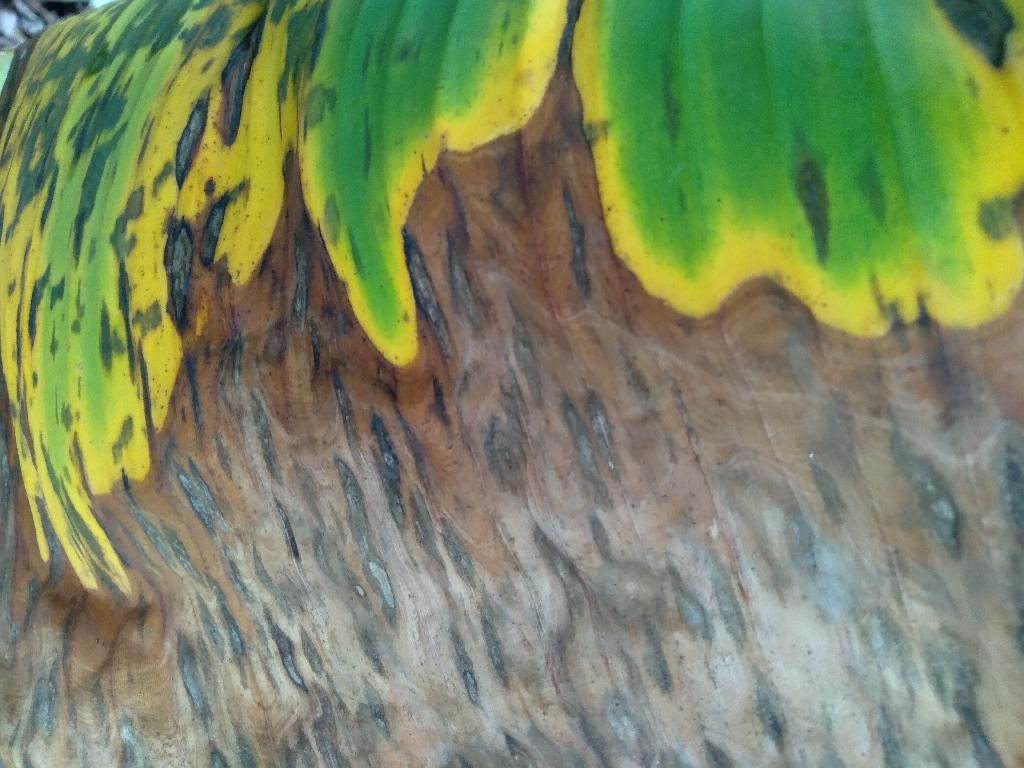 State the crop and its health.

banana, black sigatoka
